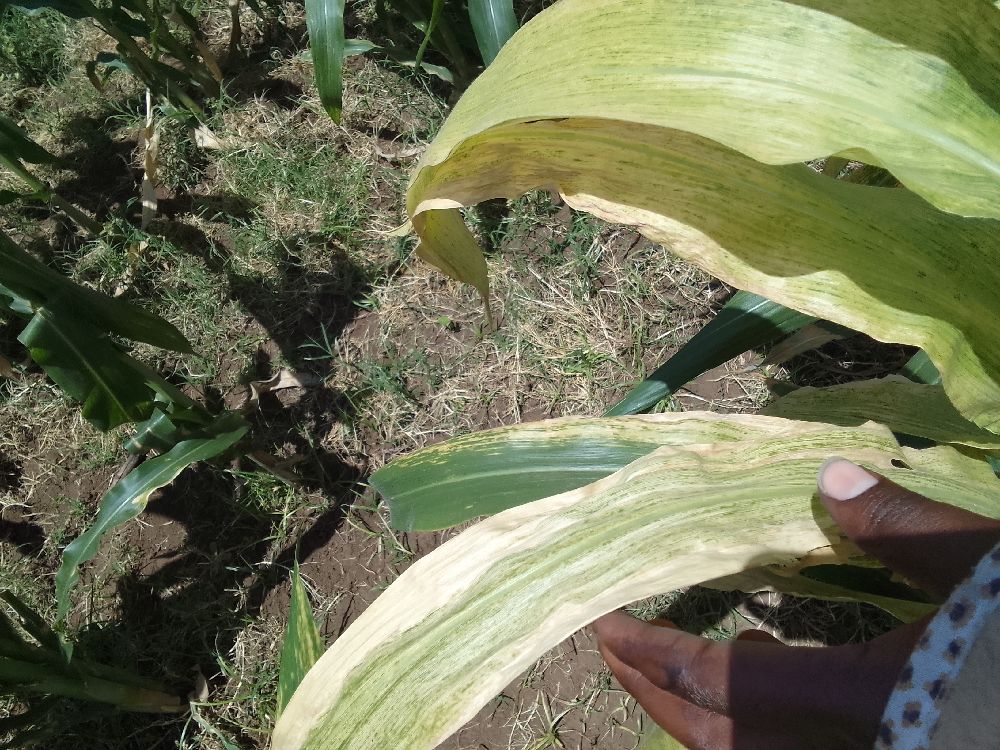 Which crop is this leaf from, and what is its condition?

maize, maize lethal necrosis
